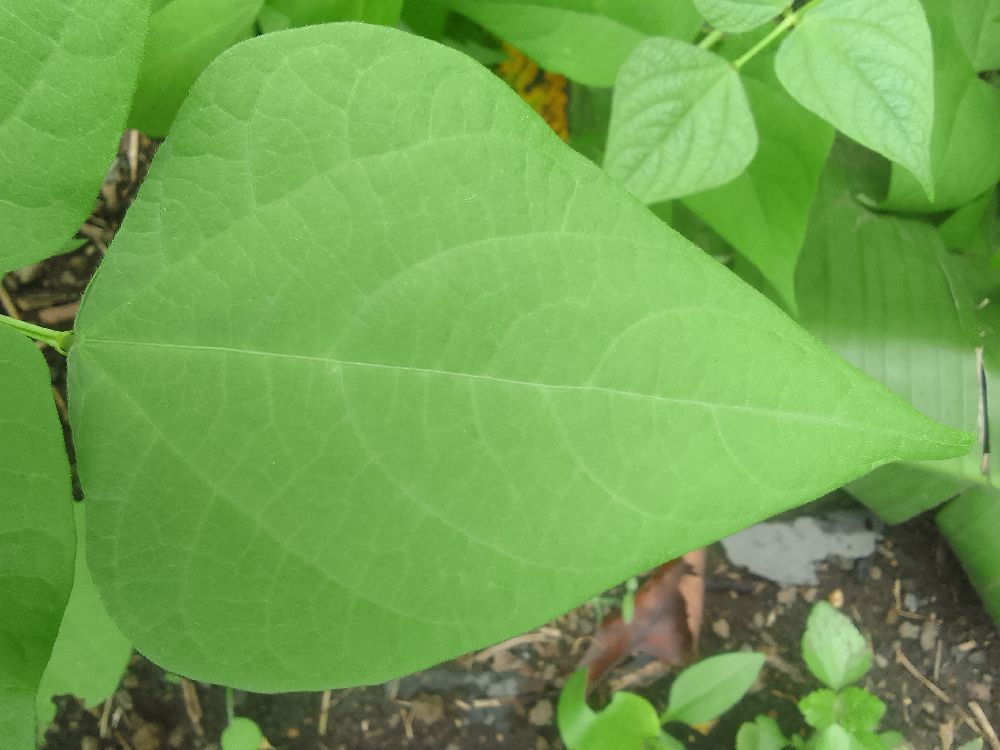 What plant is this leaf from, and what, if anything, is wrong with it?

common bean, healthy
